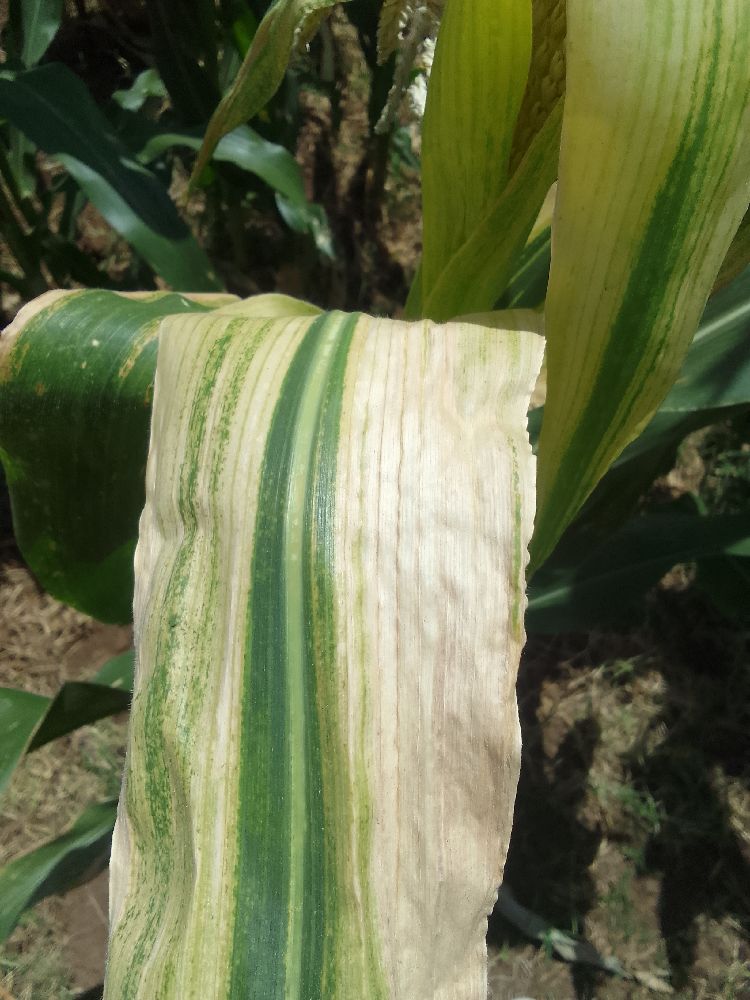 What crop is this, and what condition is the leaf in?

maize, maize lethal necrosis
